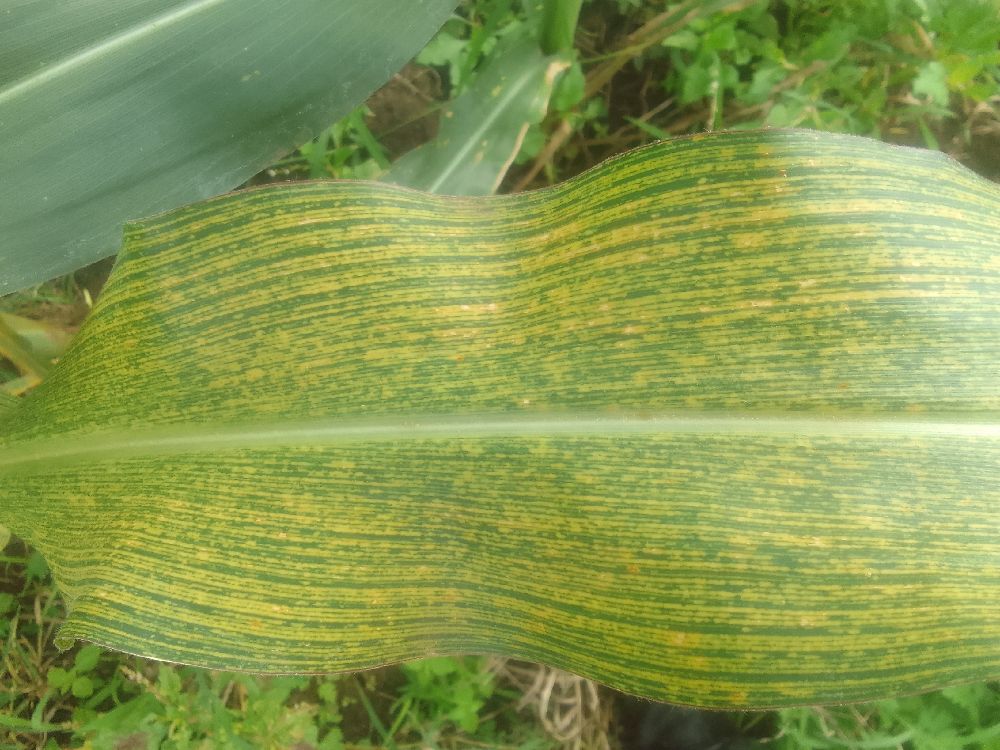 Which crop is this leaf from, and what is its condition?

maize, maize streak virus
